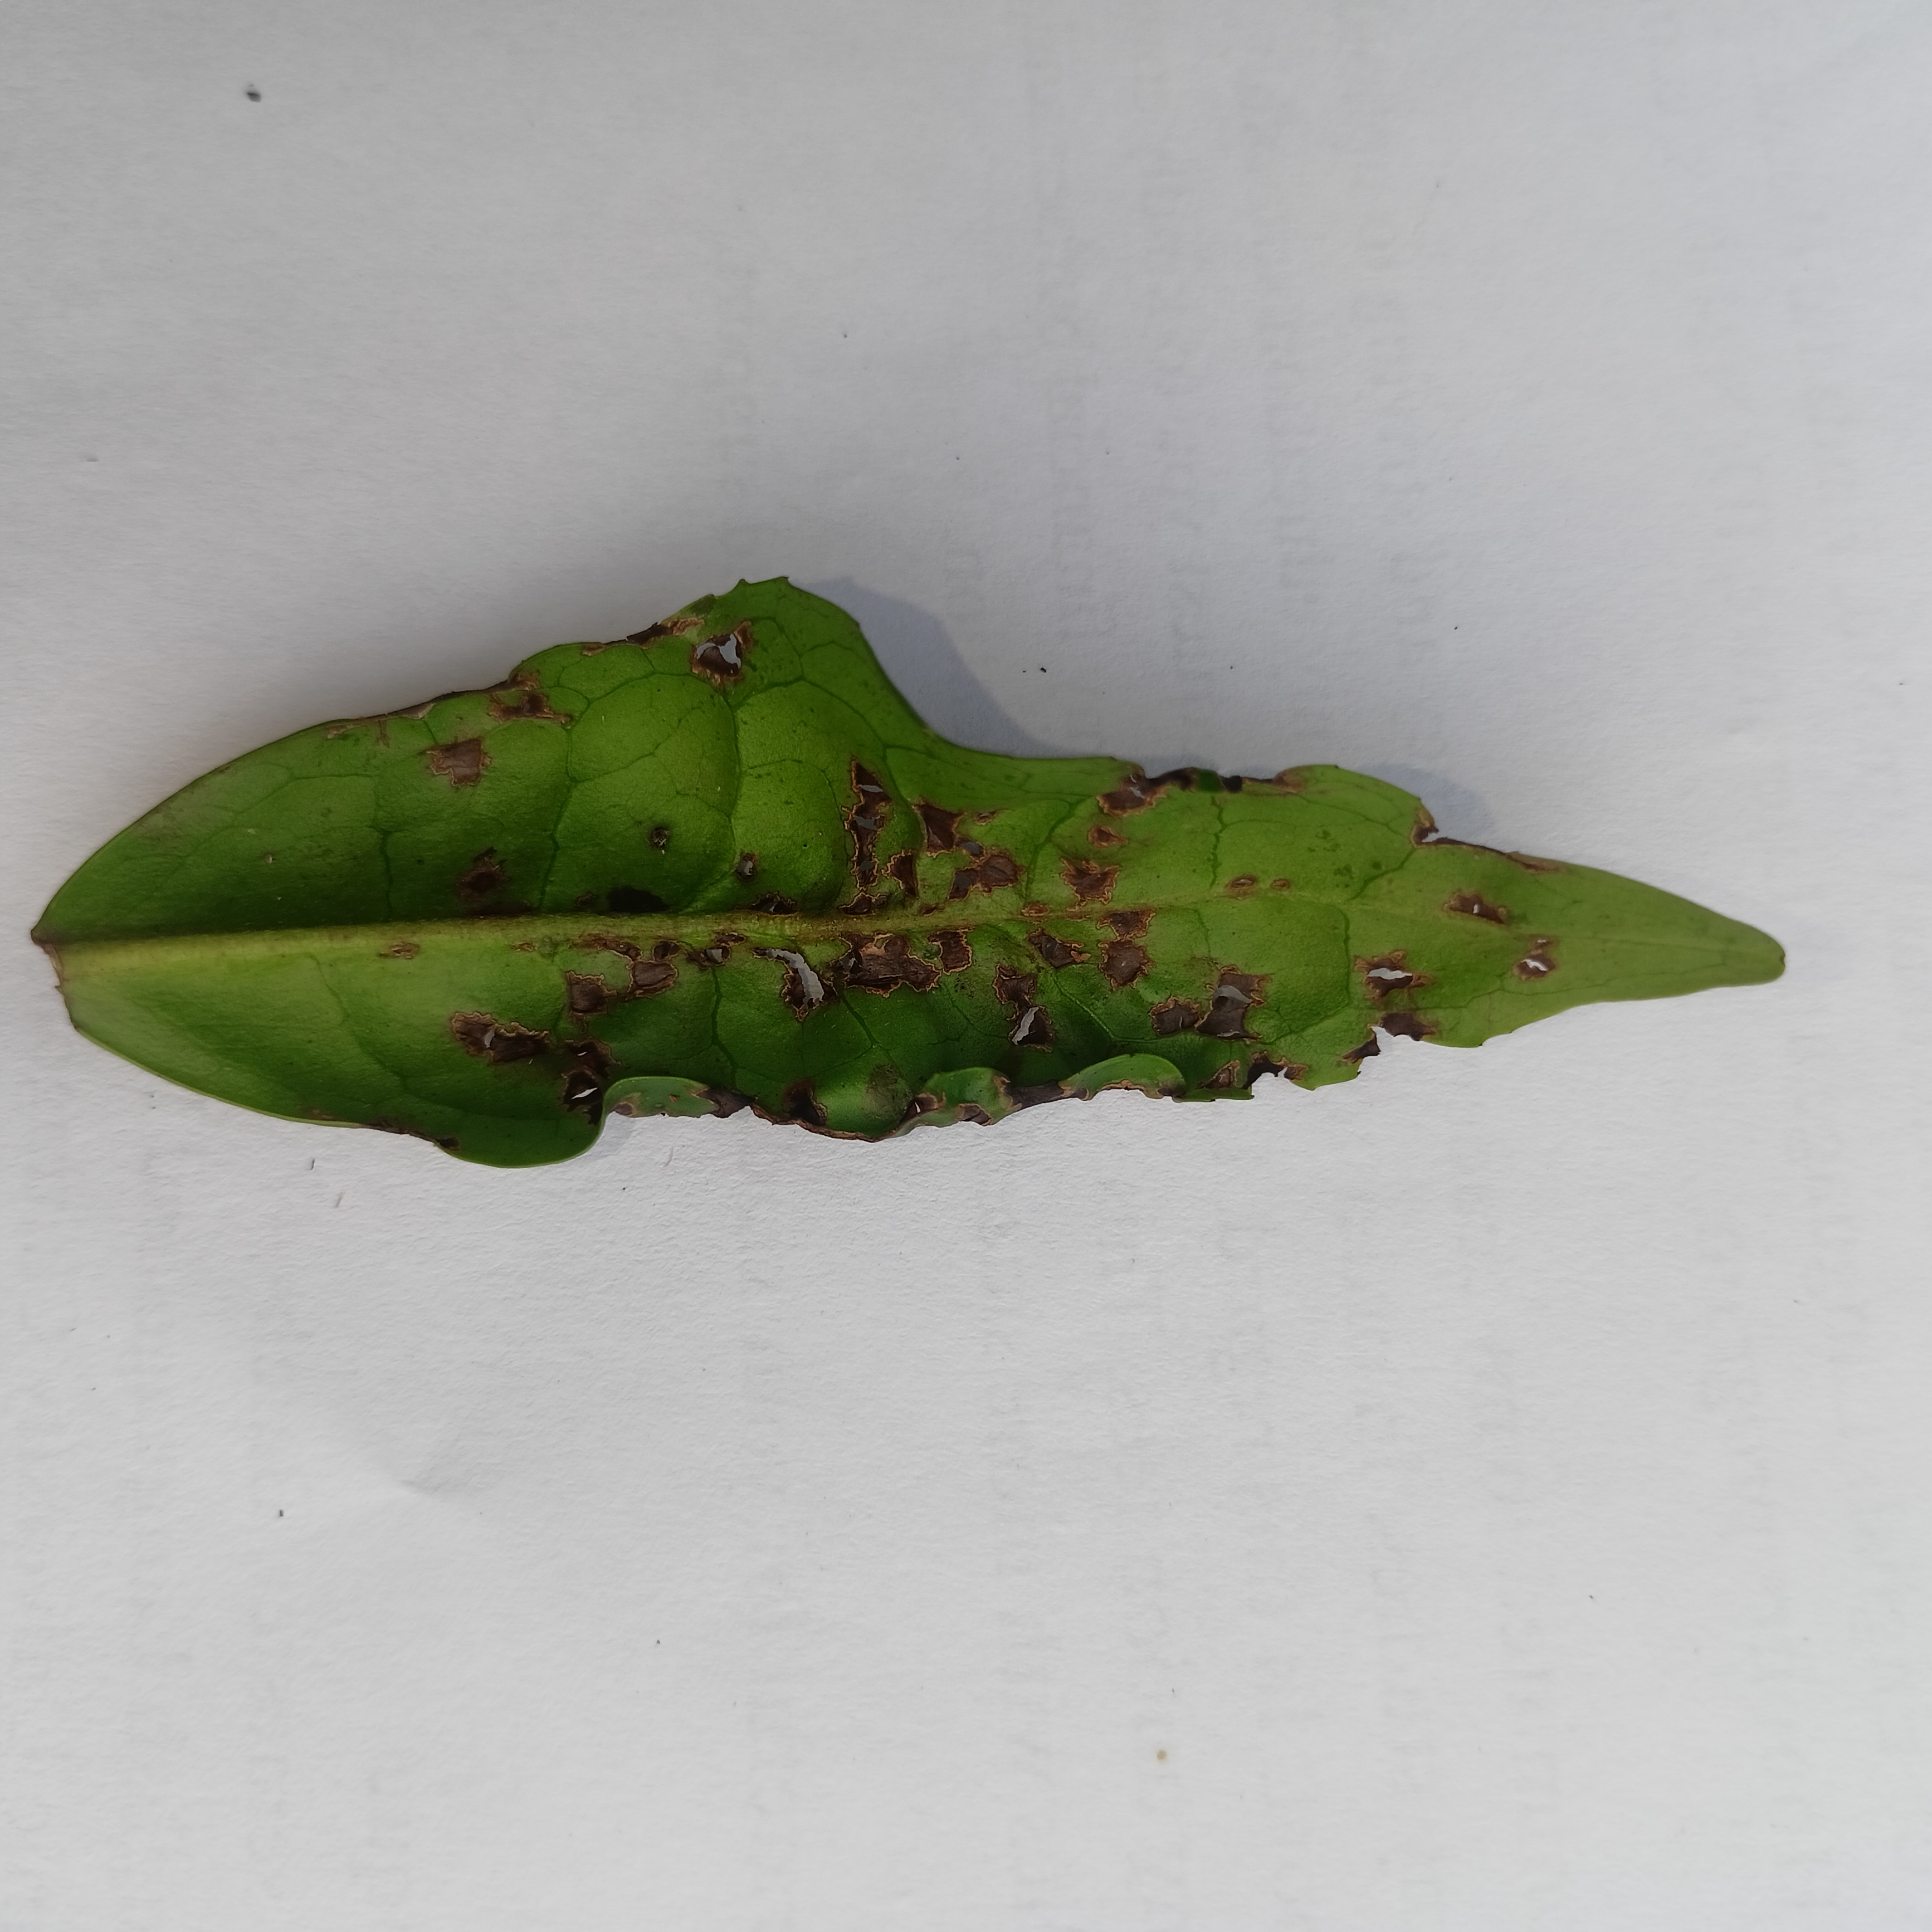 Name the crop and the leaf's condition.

tea, helopeltis
